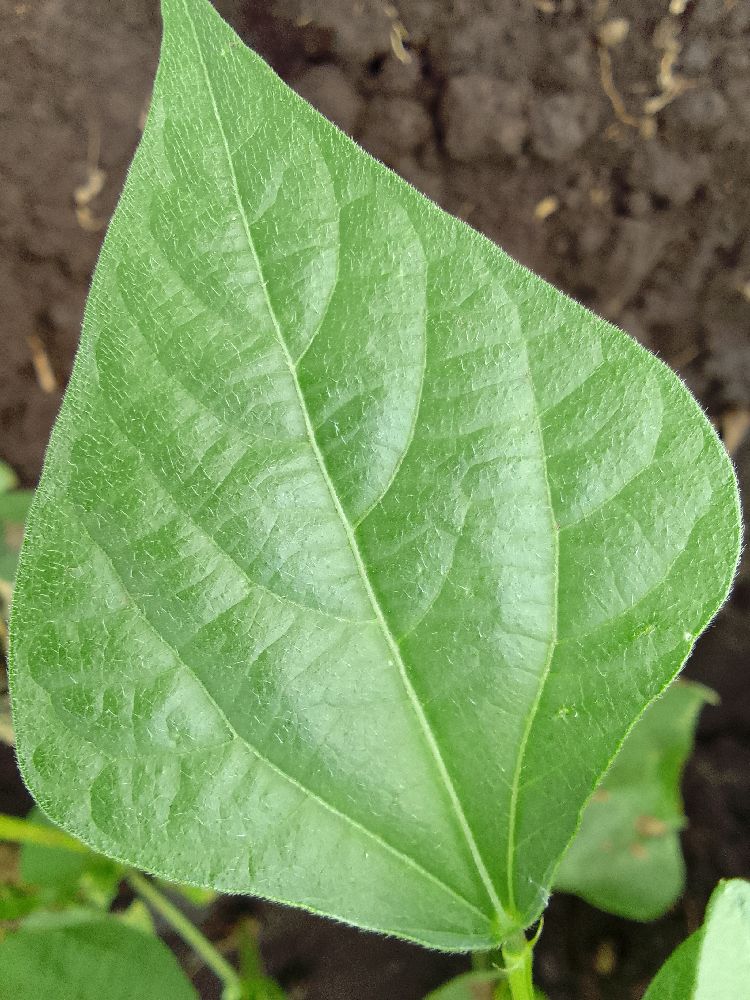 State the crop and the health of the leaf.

common bean, healthy
